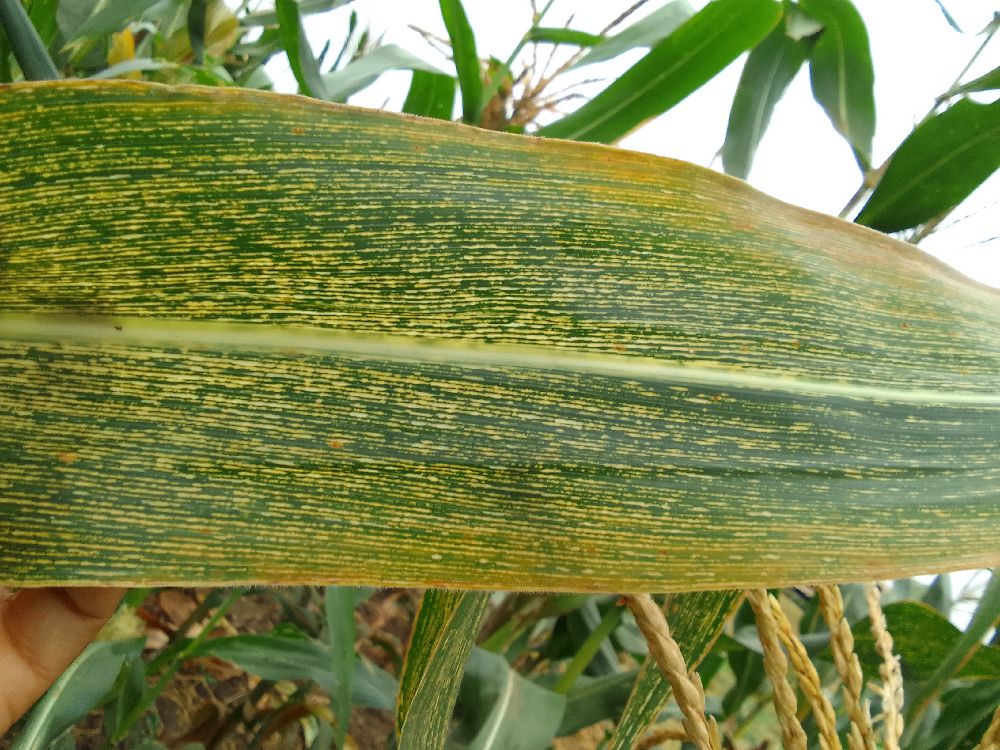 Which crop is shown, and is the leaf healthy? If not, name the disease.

maize, maize streak virus
